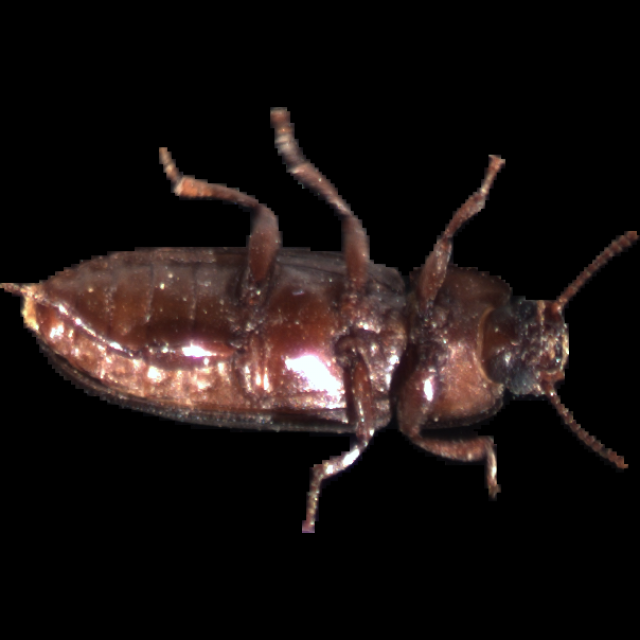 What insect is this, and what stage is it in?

mealworm beetle
